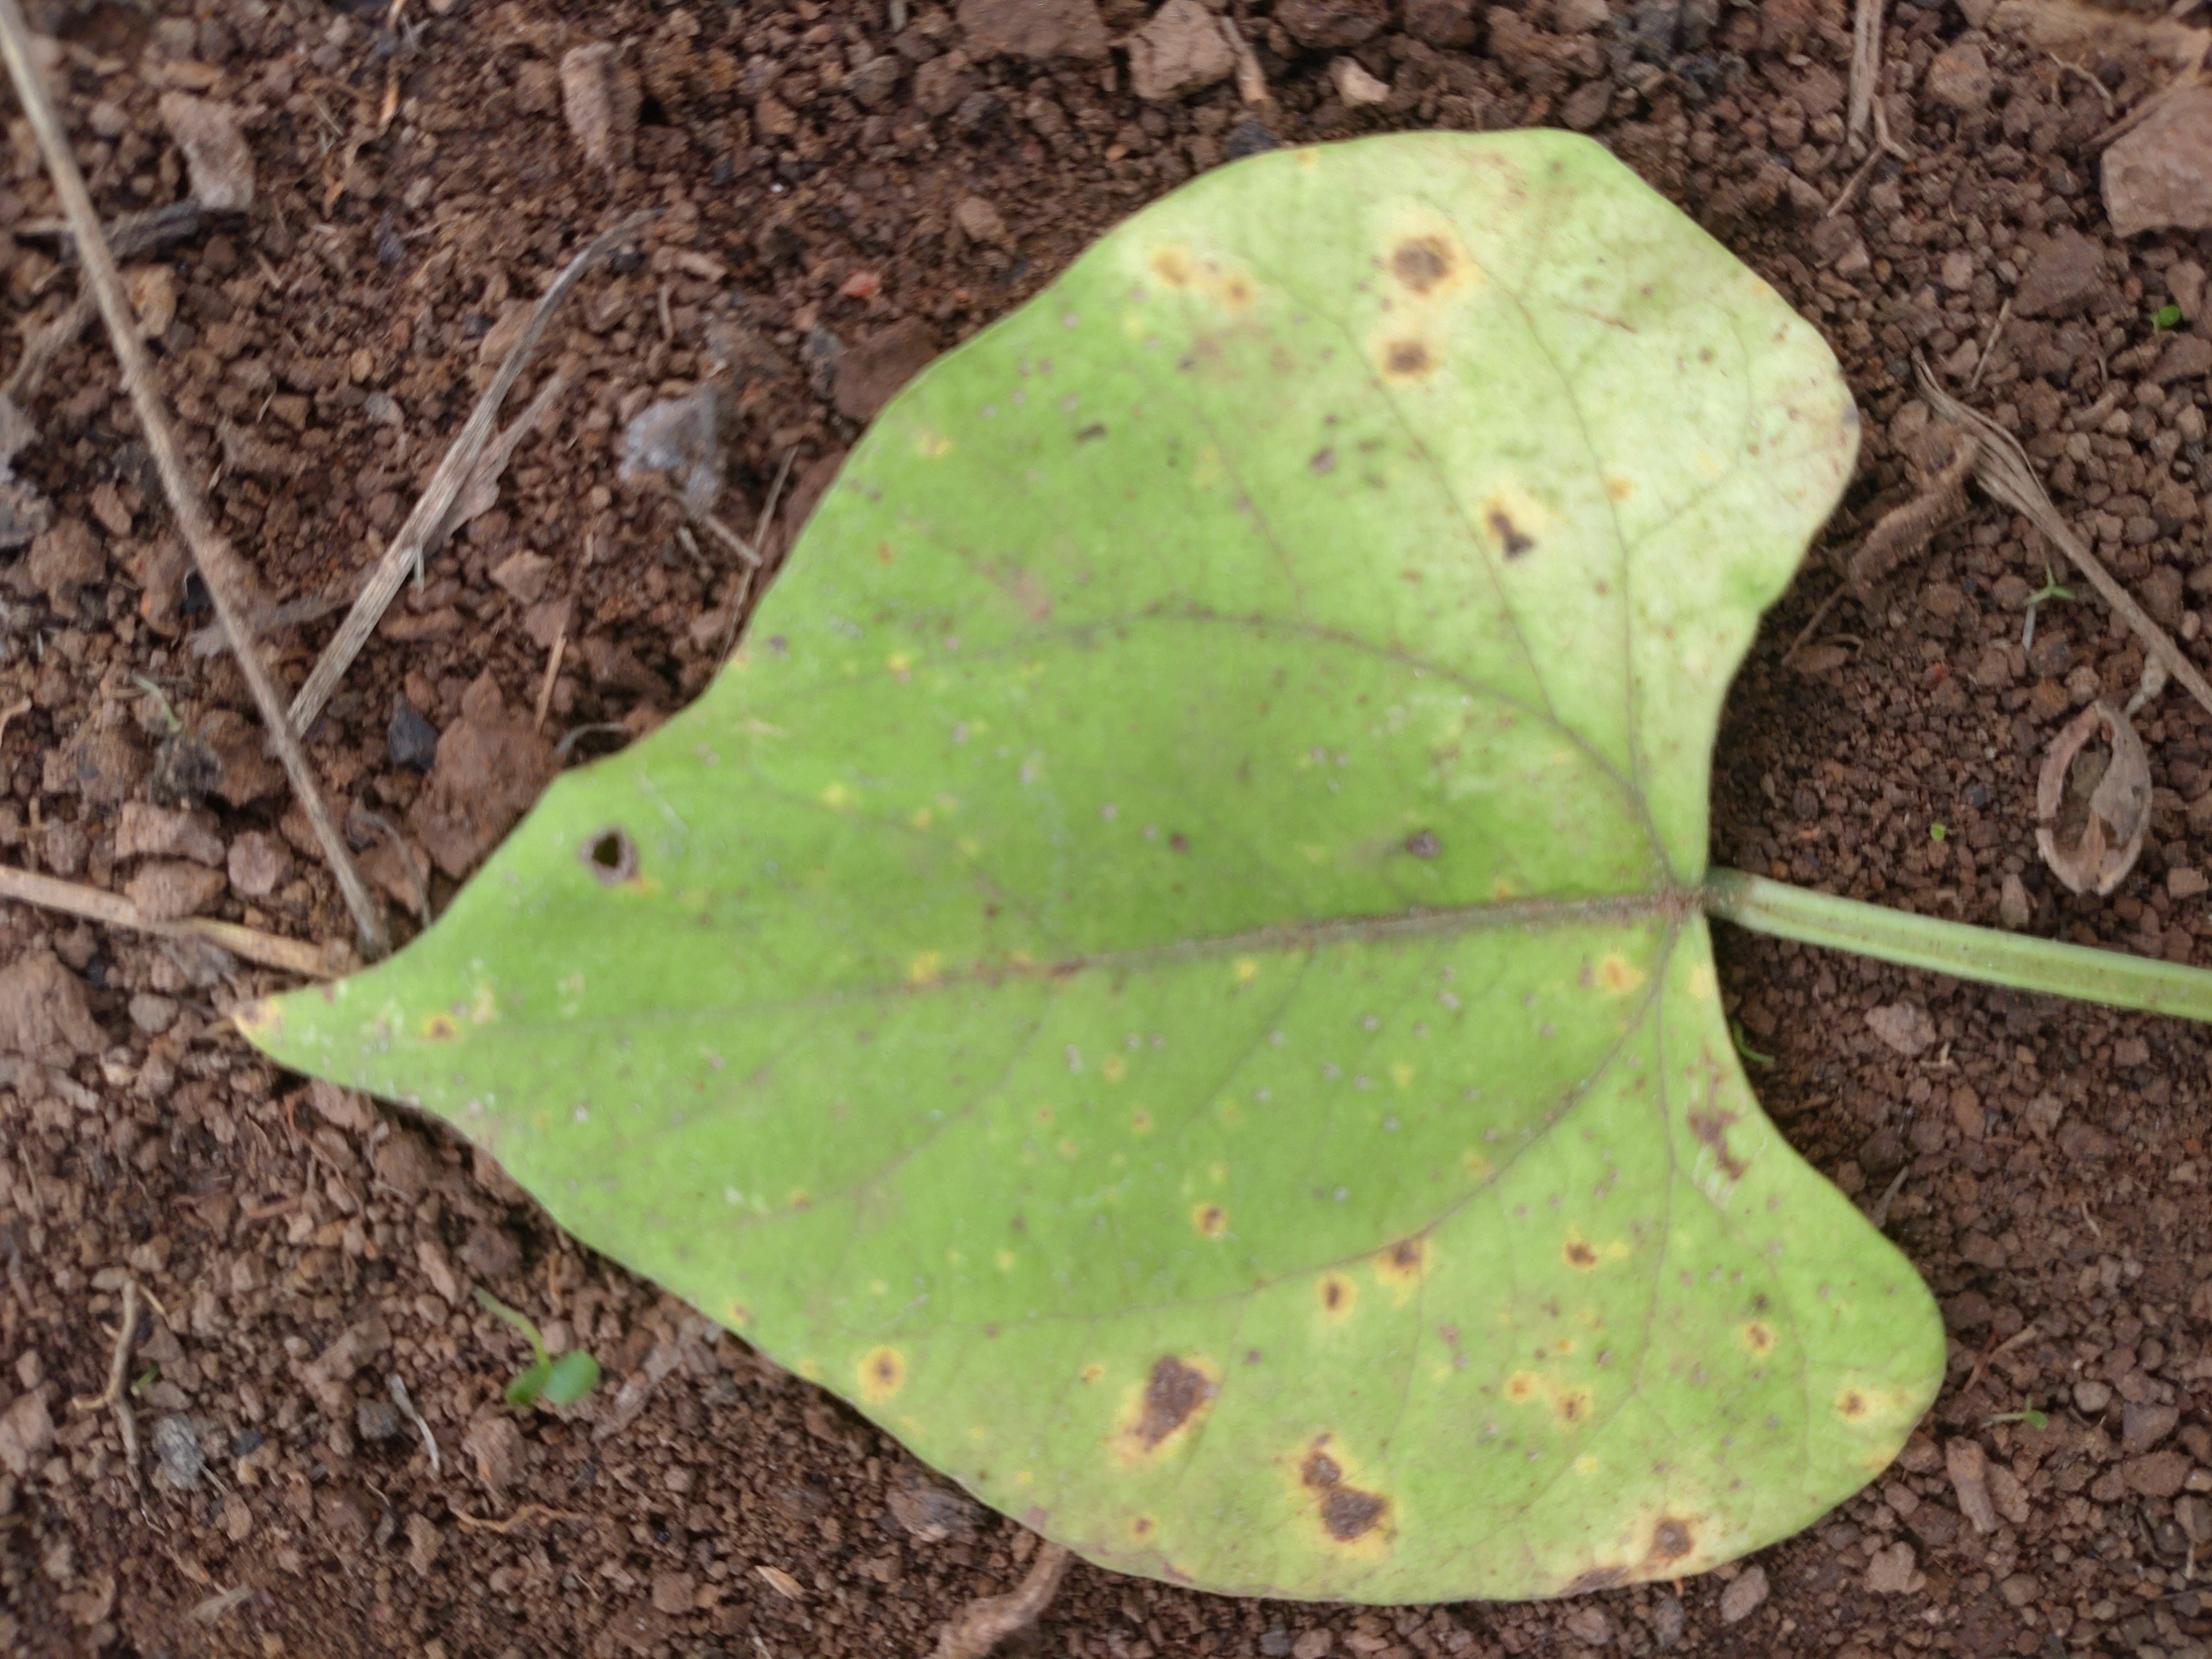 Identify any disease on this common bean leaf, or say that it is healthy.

rust
